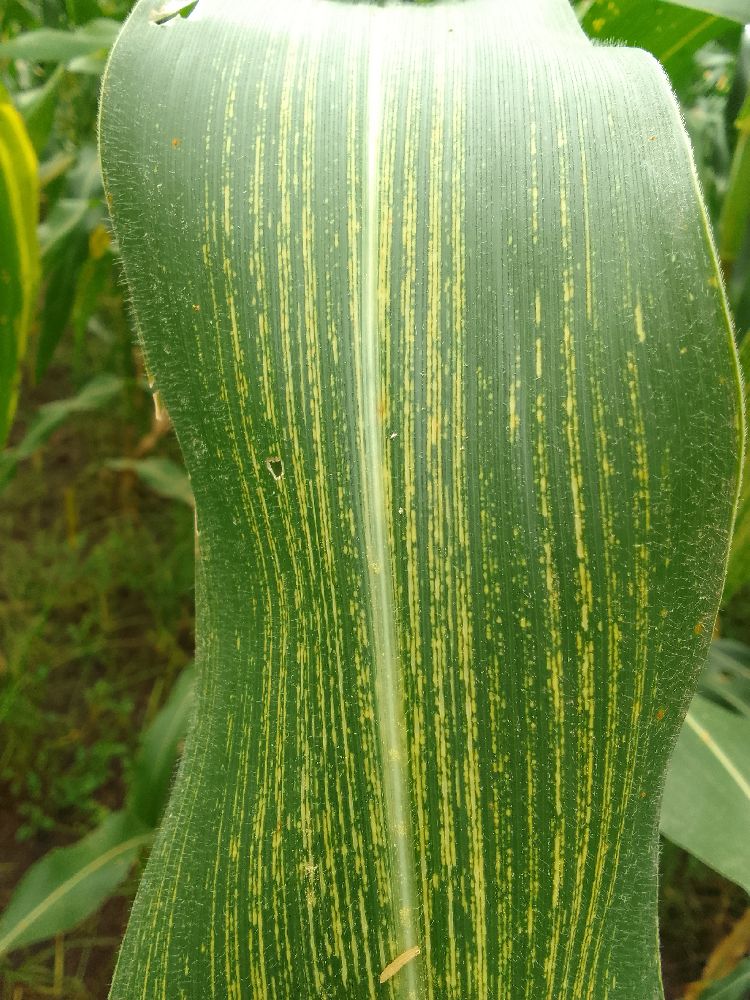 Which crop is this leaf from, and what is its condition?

maize, maize streak virus
